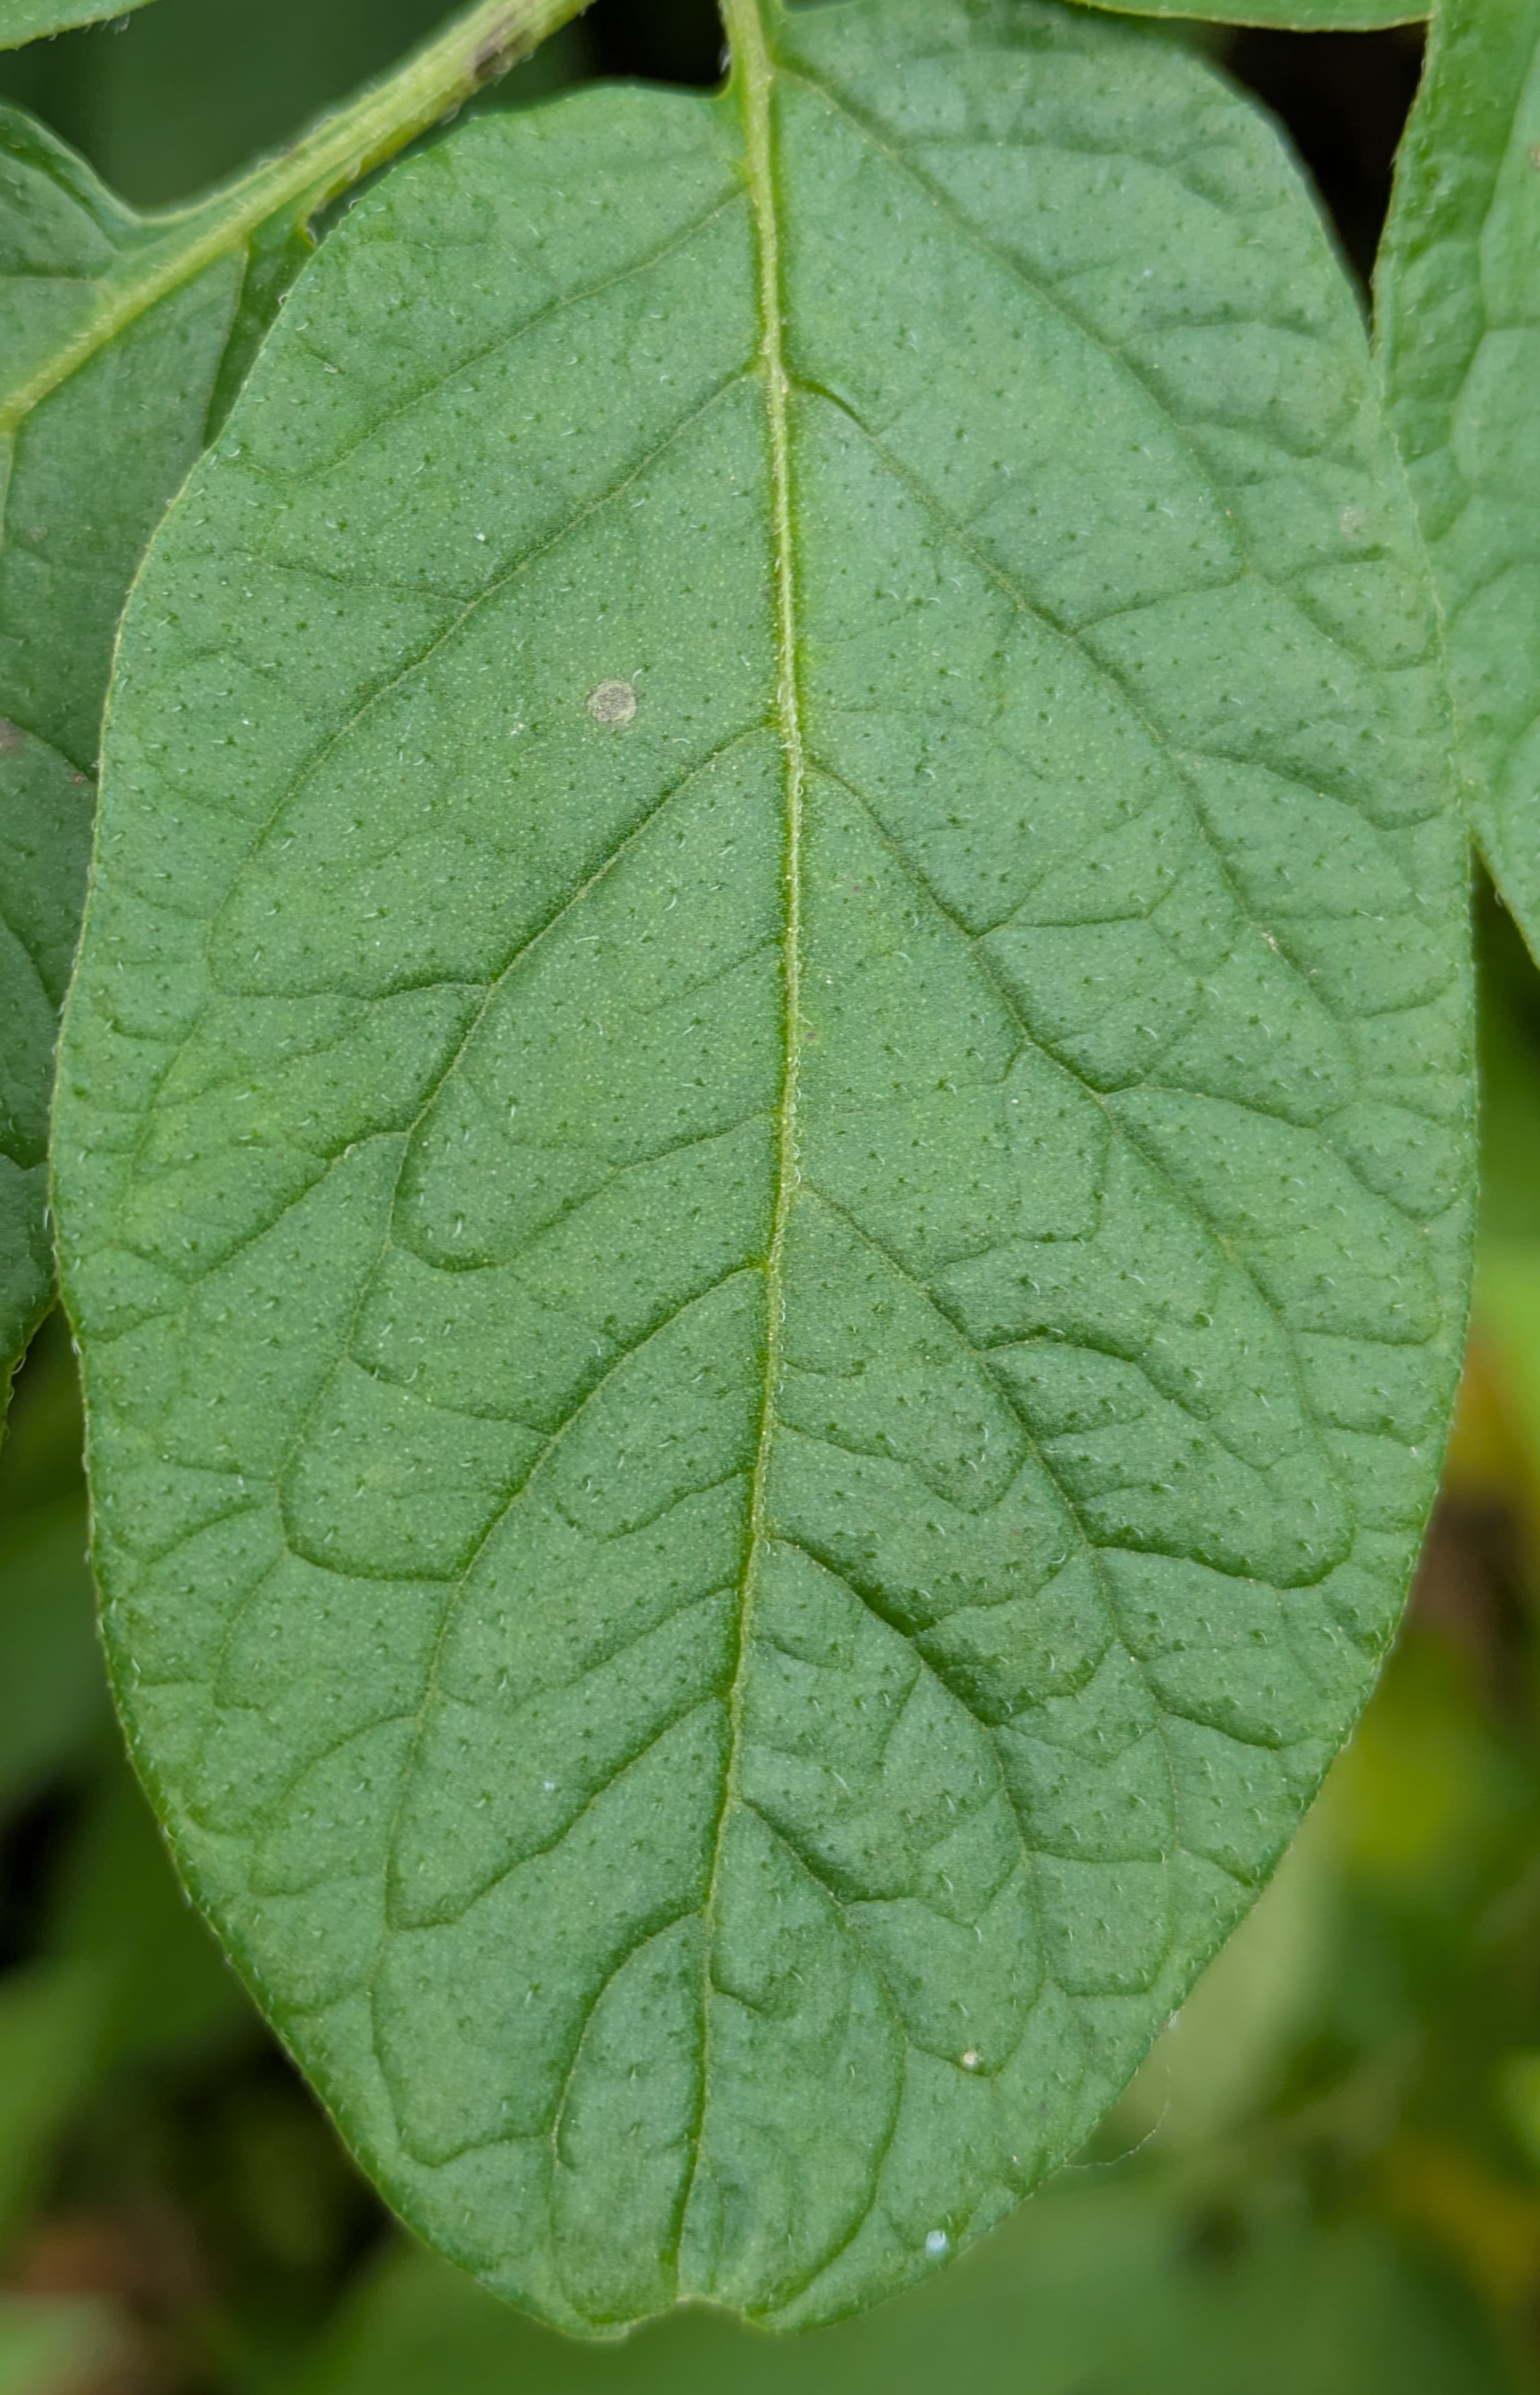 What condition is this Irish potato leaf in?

healthy
